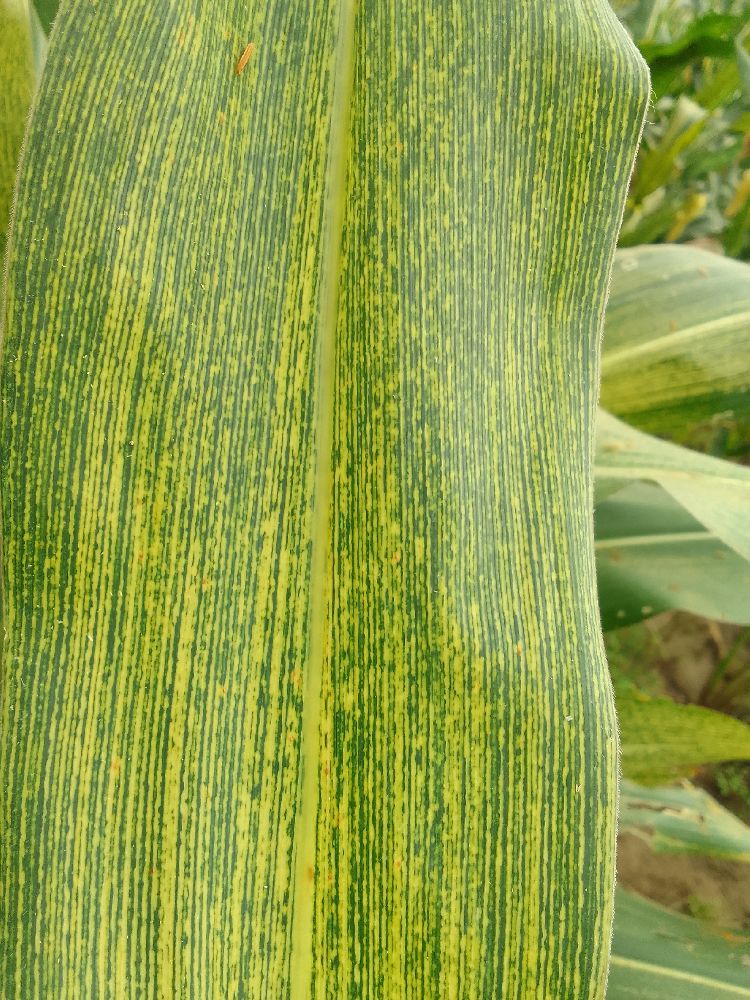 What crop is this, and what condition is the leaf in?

maize, maize streak virus
